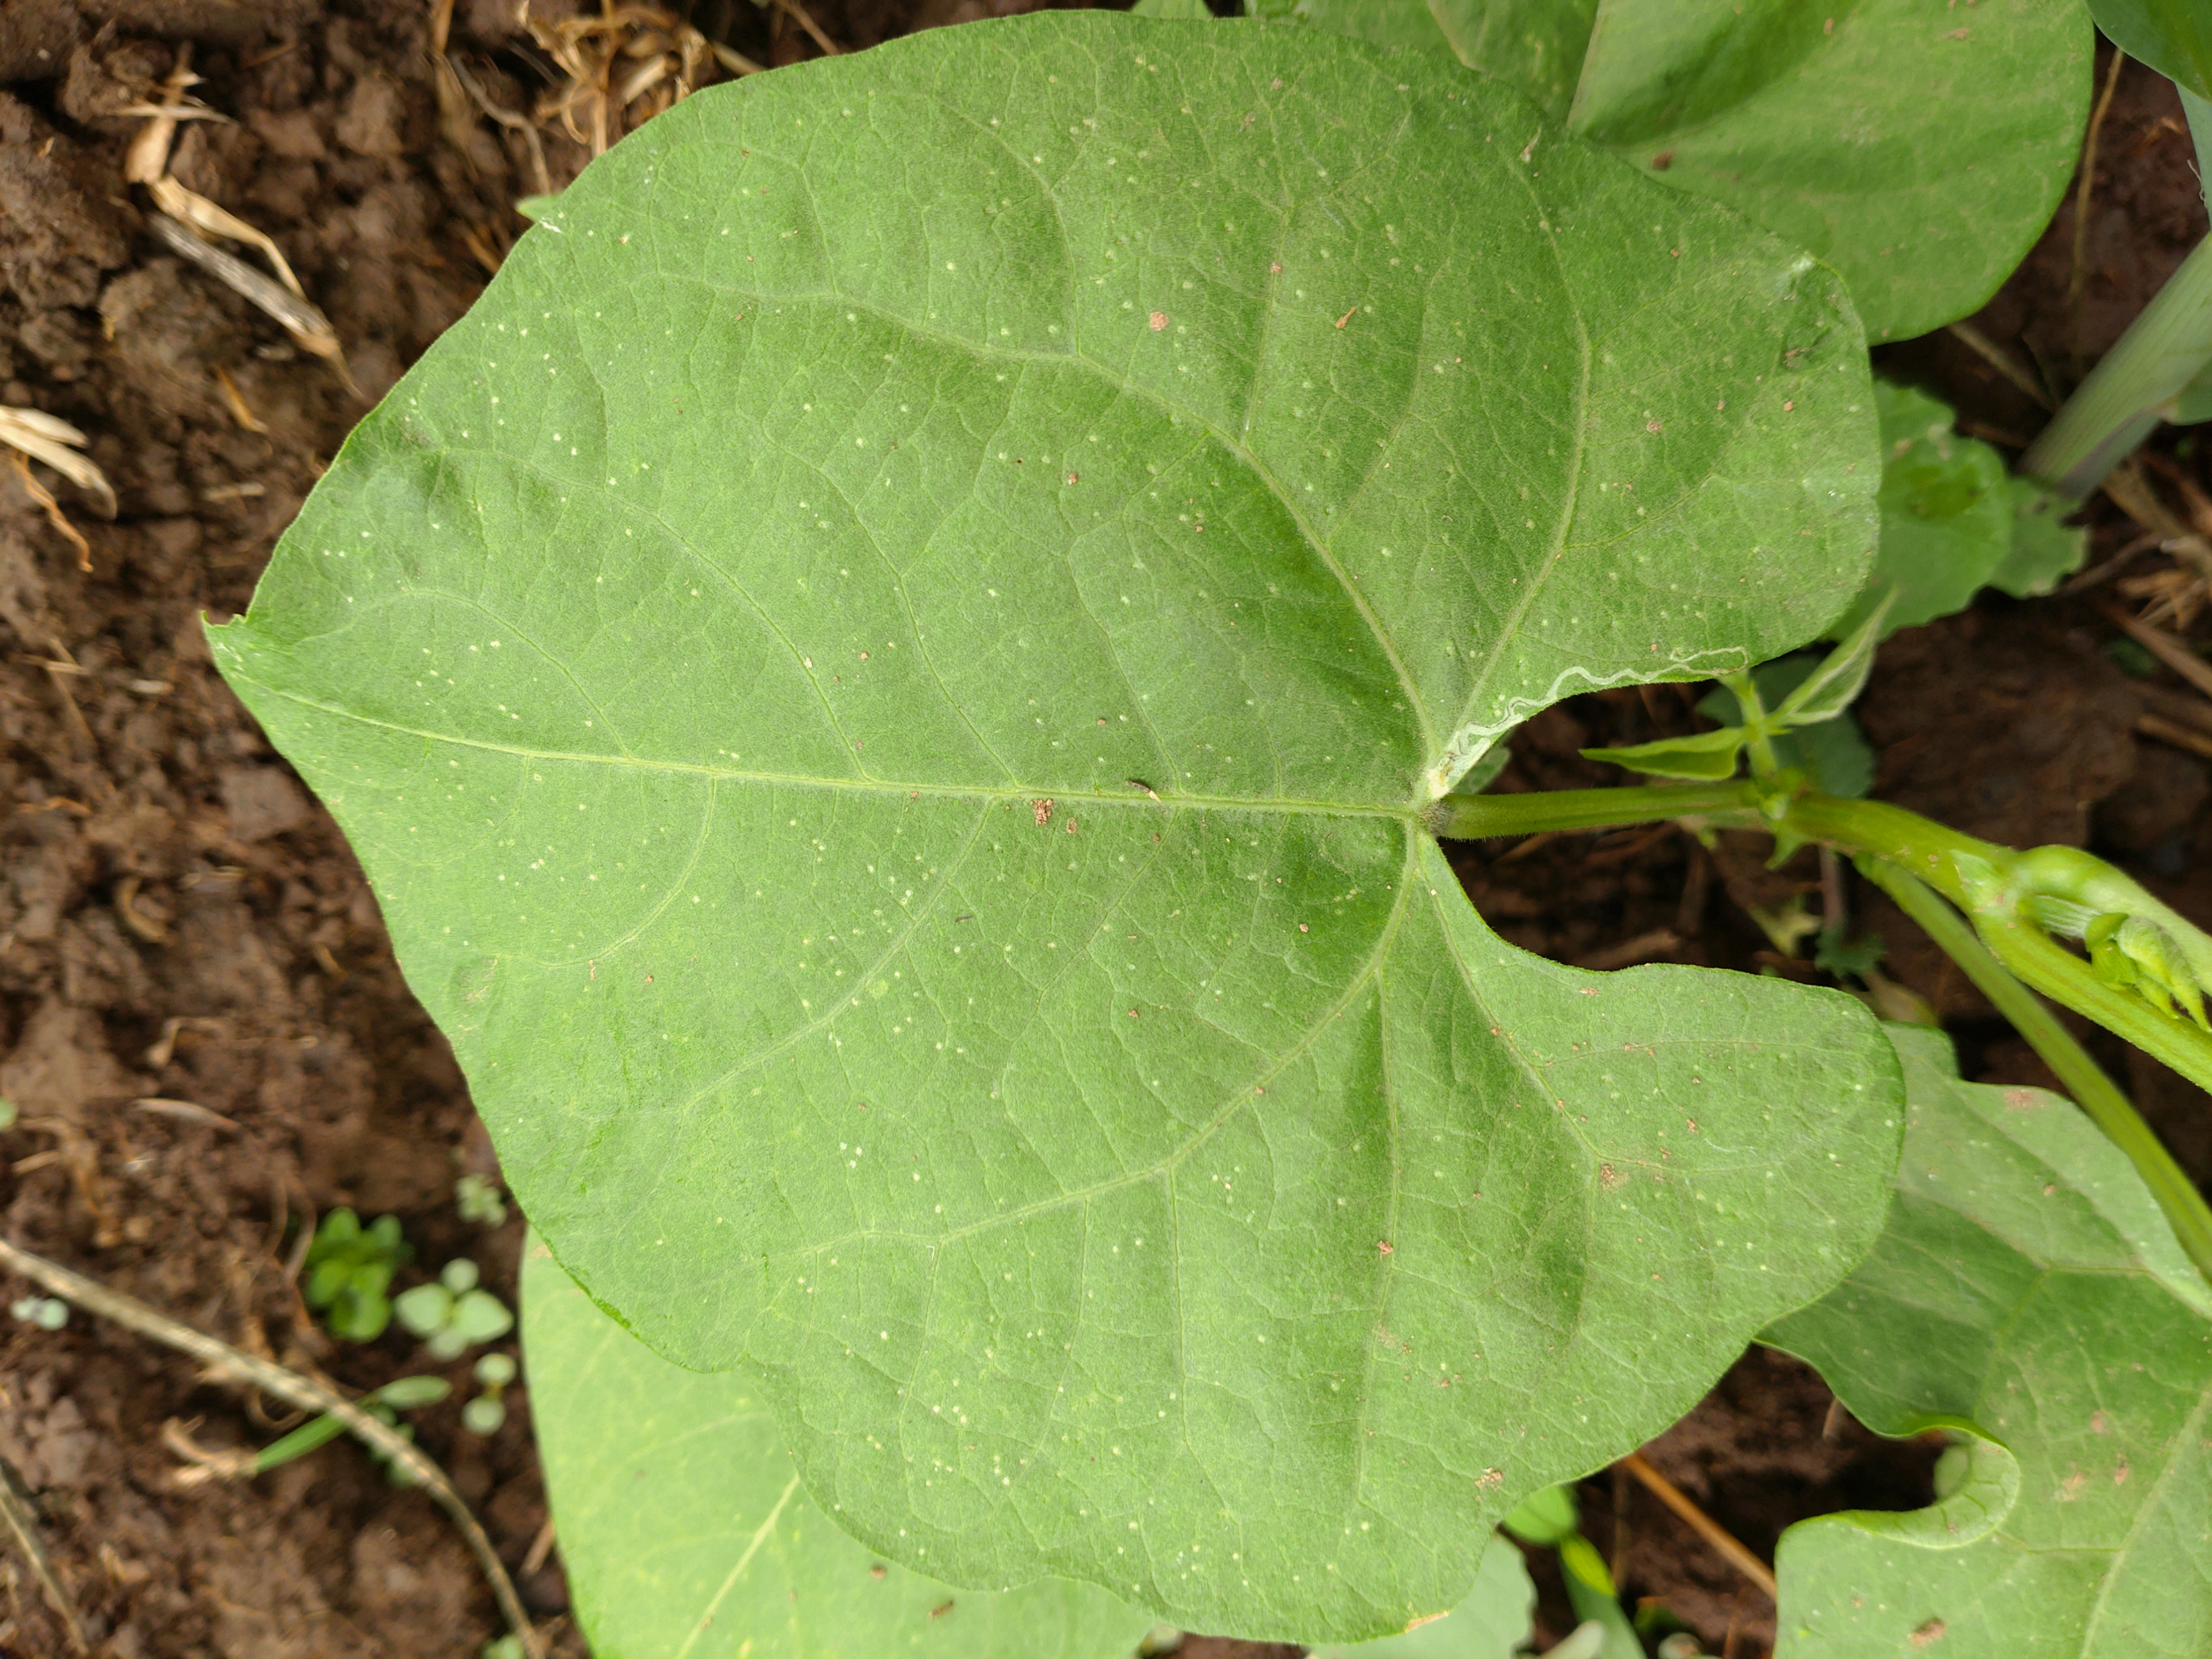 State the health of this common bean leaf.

healthy
